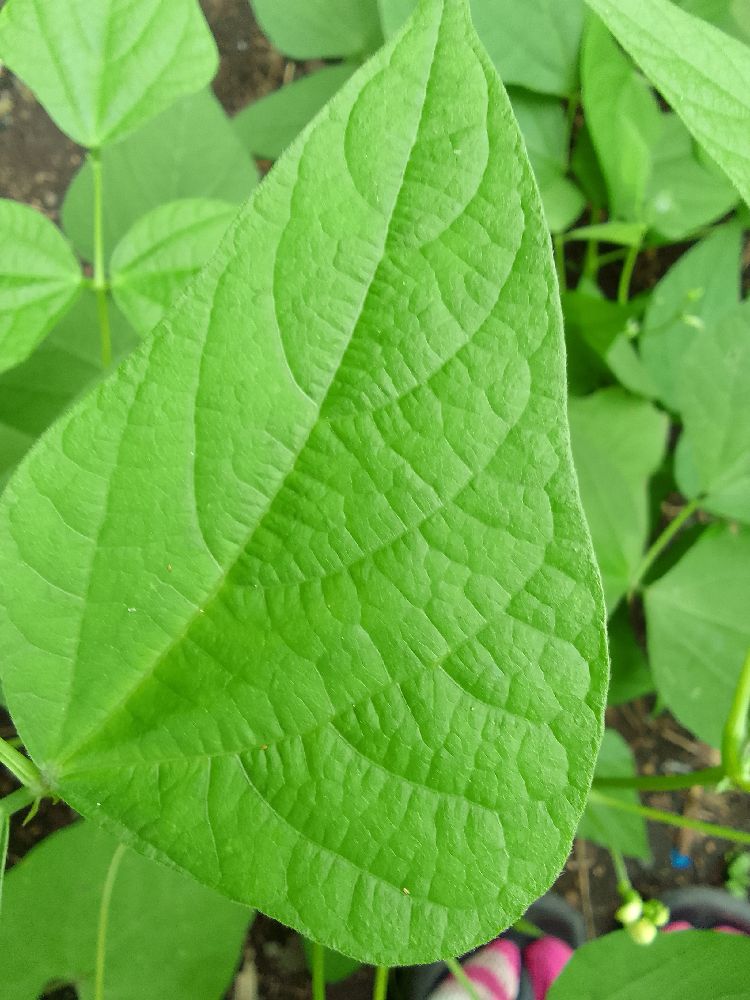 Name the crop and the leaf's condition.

common bean, healthy
